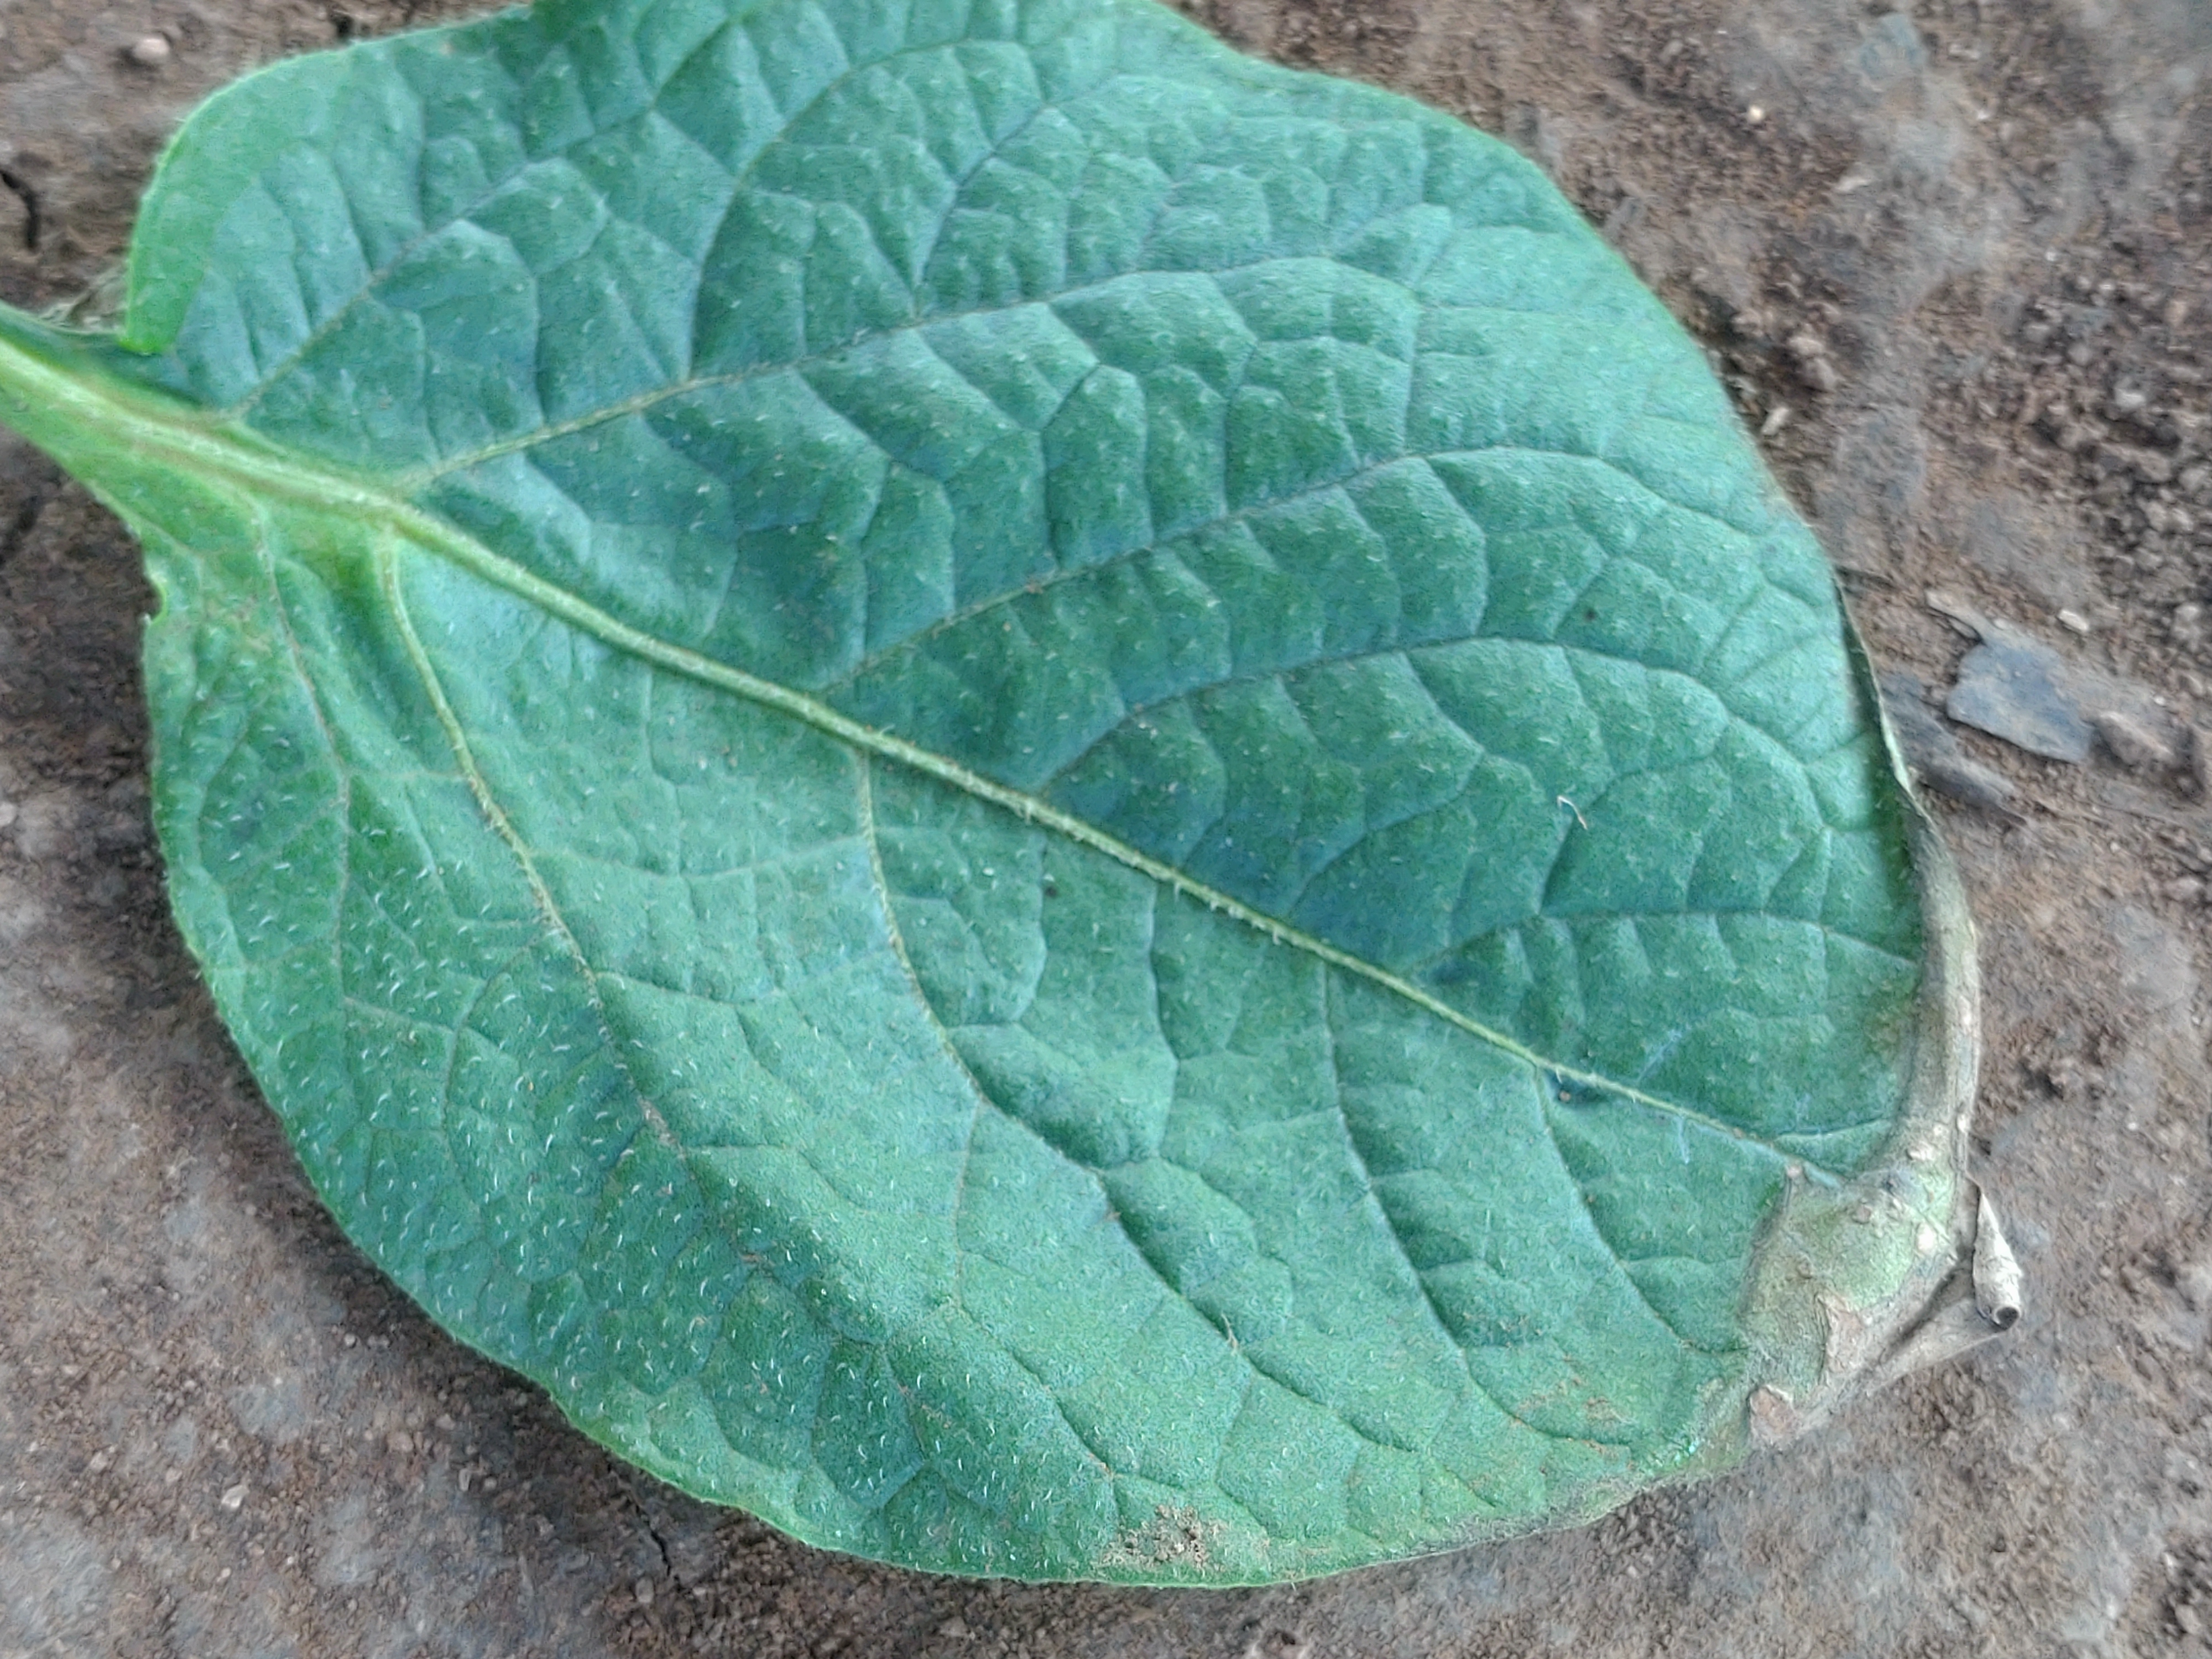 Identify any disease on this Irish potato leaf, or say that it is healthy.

early blight
